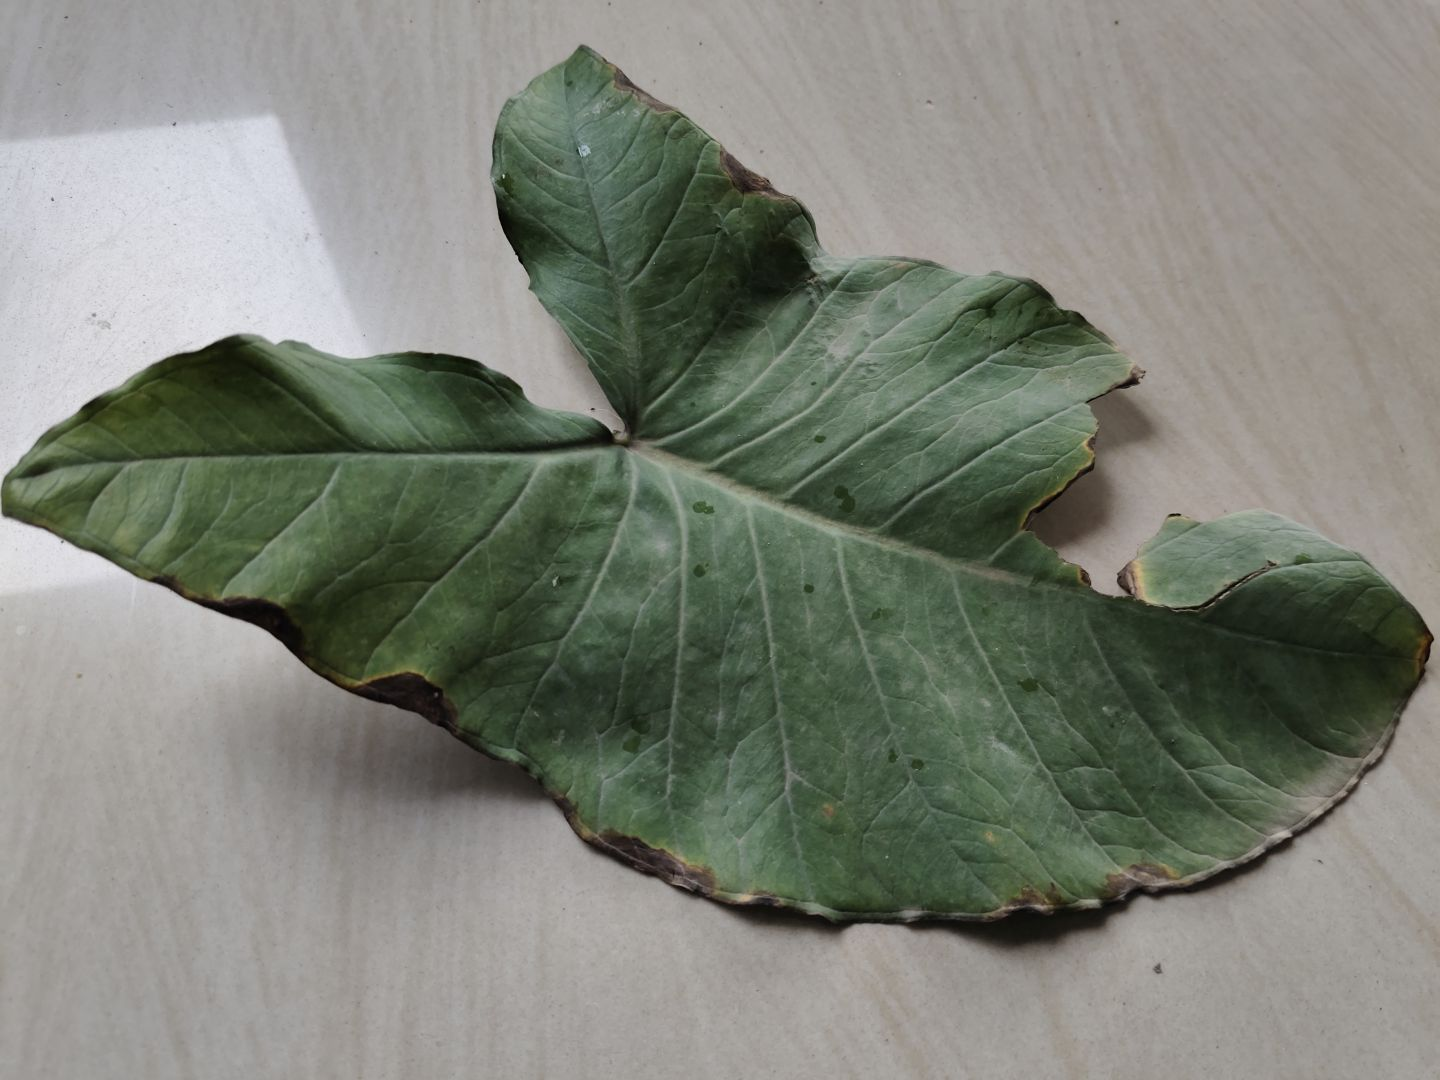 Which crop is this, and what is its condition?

taro, leaf blight
